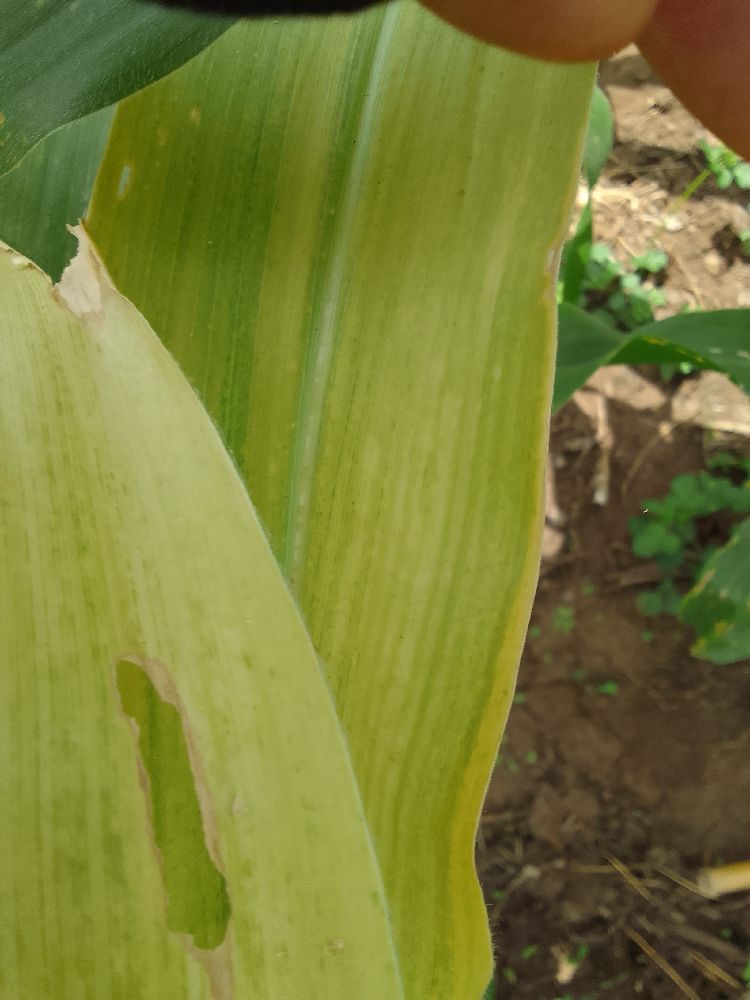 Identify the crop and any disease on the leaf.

maize, maize lethal necrosis
